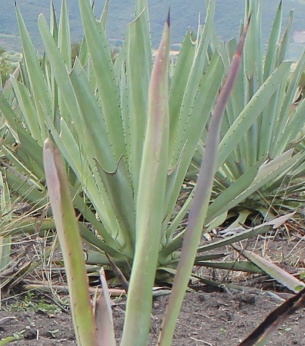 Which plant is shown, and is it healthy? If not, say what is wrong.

agave, yellow
